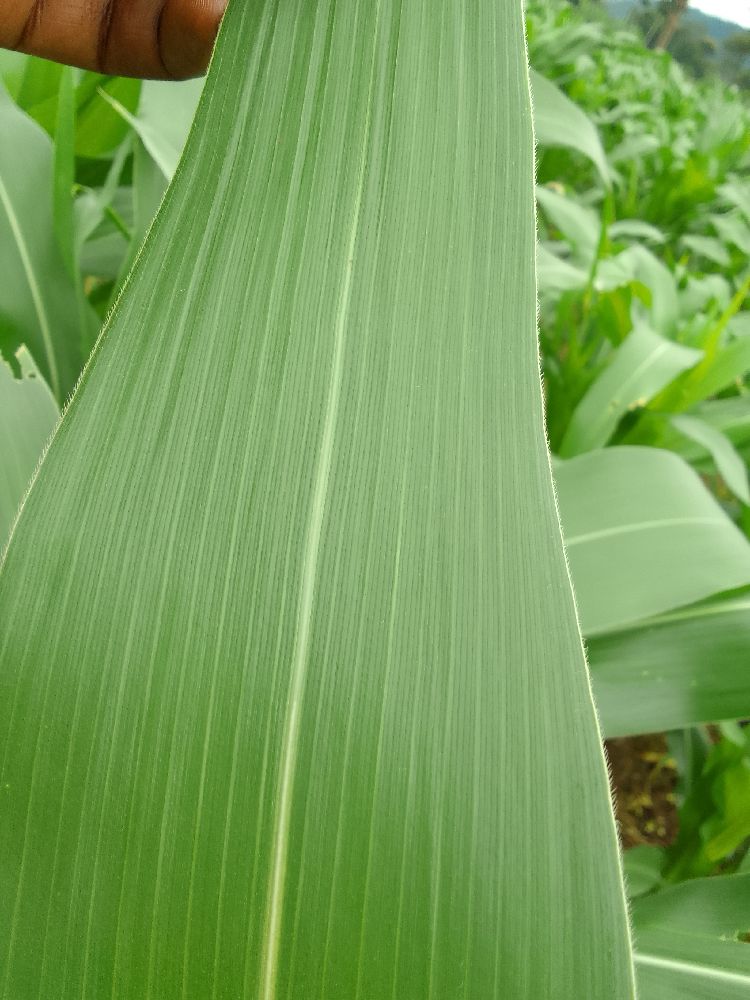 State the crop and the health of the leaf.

maize, healthy
